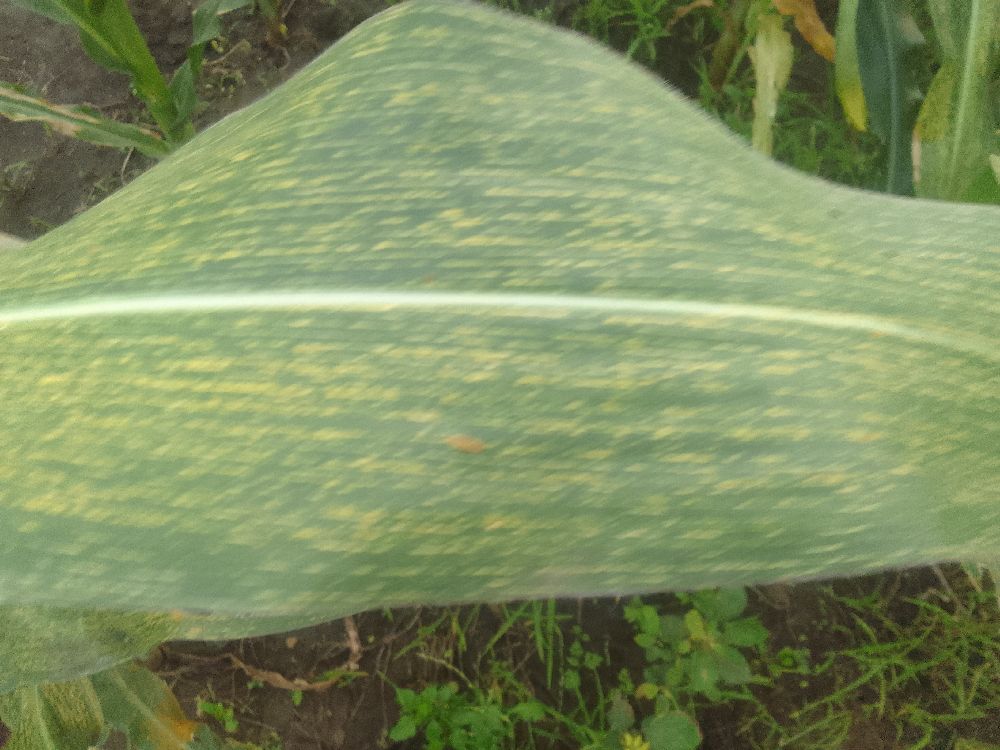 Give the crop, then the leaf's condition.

maize, maize streak virus
